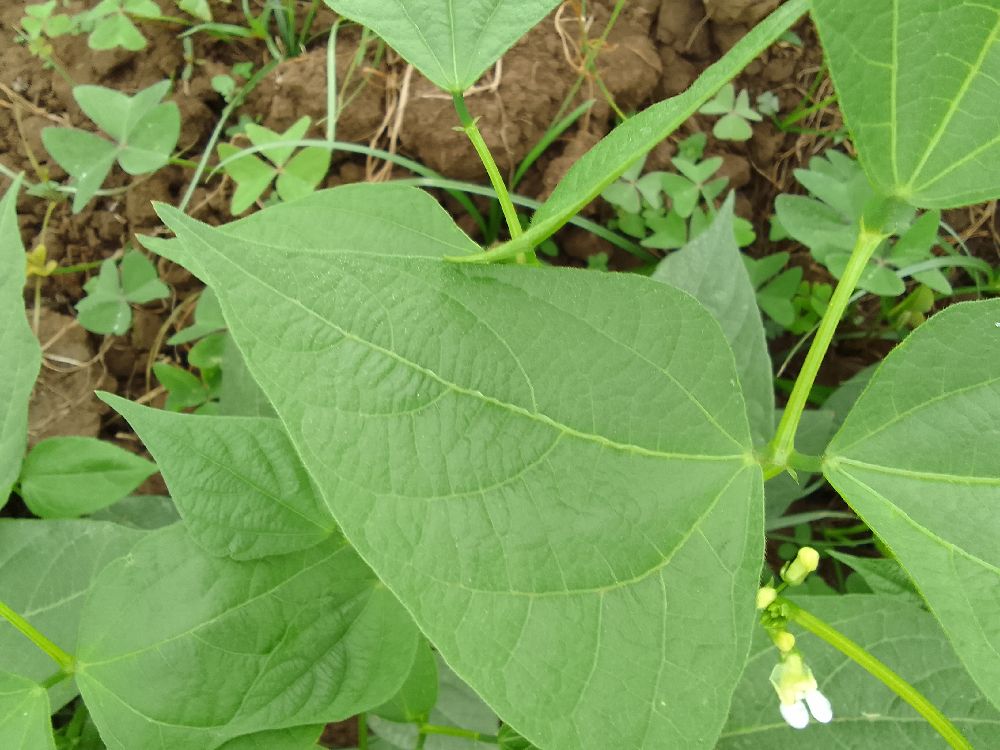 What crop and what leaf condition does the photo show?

common bean, healthy
